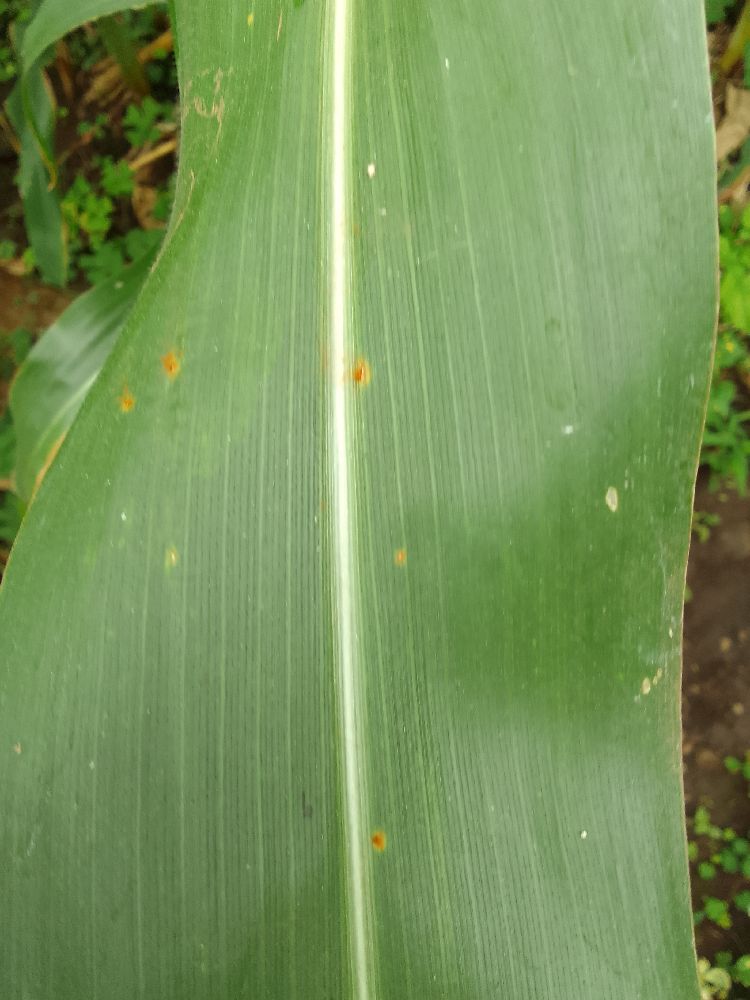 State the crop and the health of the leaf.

maize, healthy
